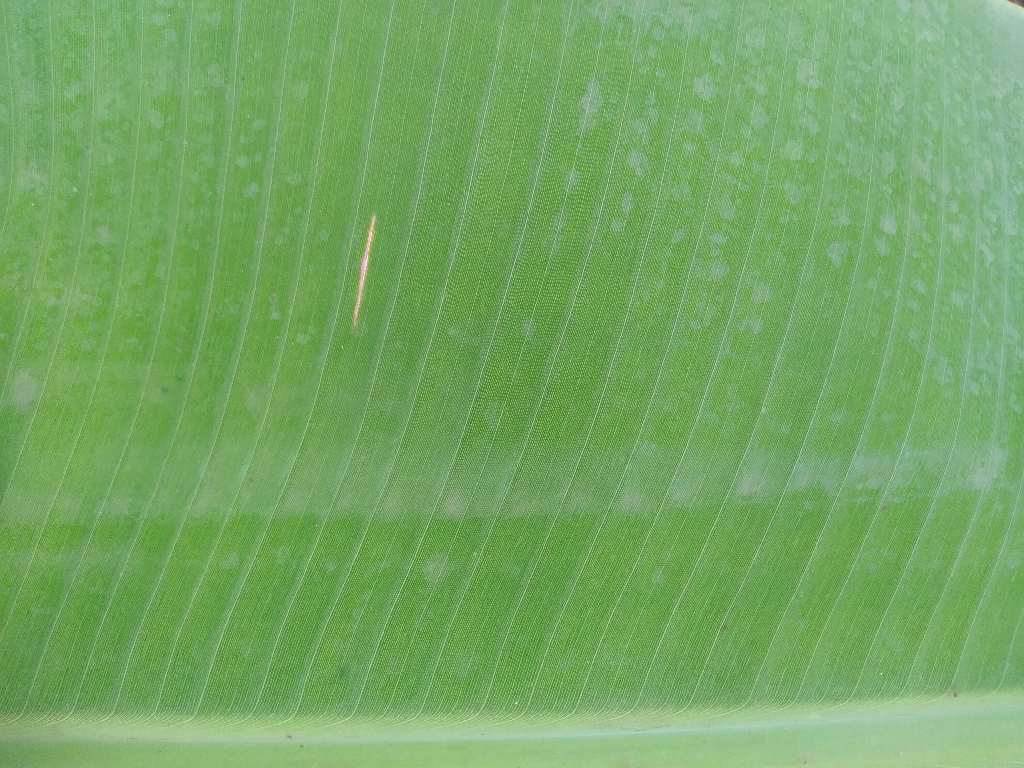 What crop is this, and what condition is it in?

banana, healthy
